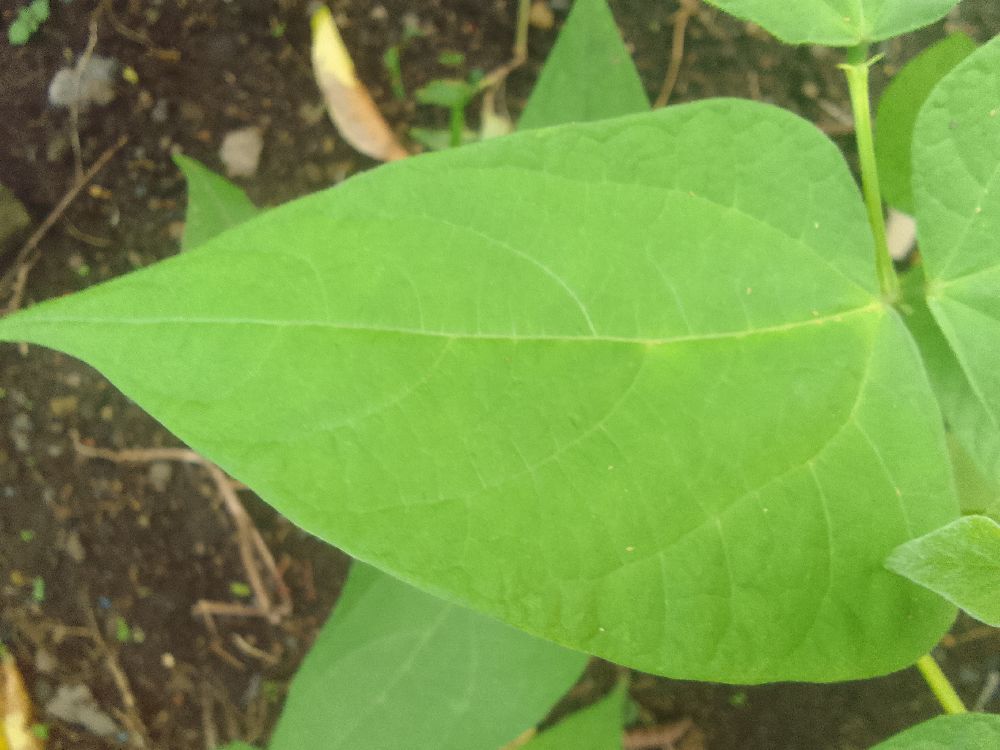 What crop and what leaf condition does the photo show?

common bean, healthy
